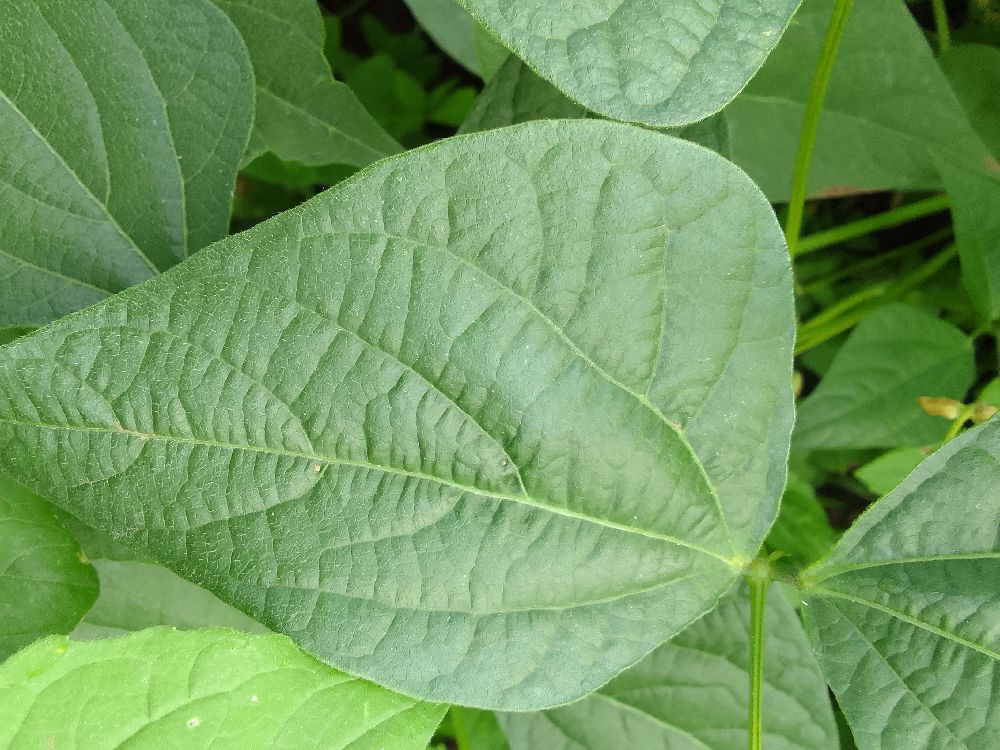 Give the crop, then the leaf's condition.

common bean, healthy
